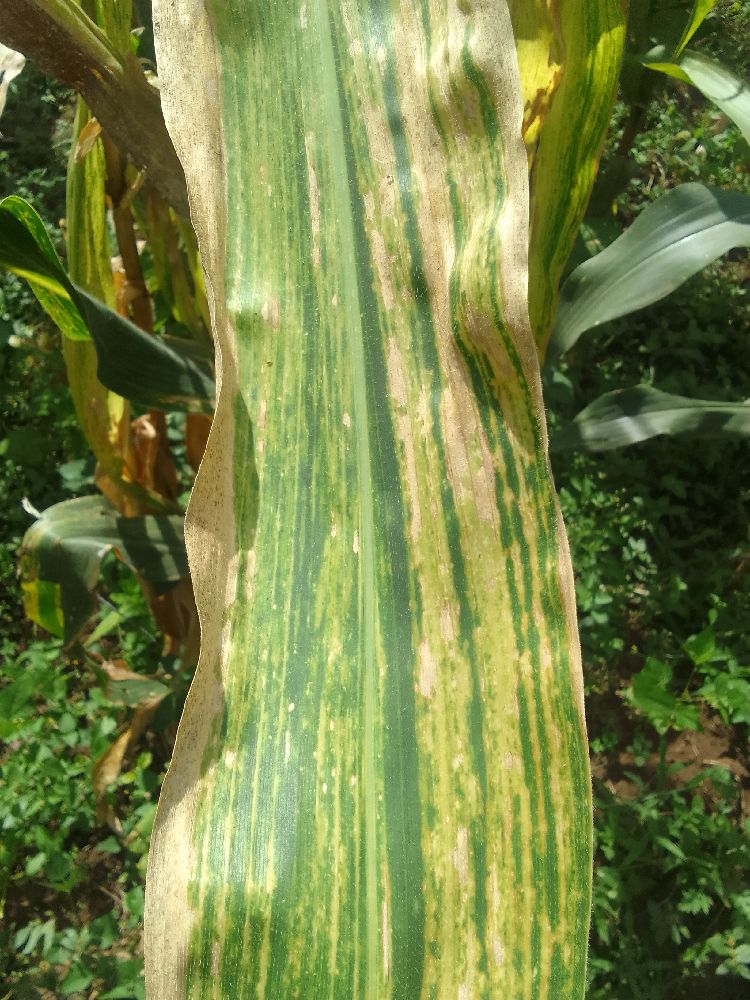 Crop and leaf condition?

maize, maize lethal necrosis
